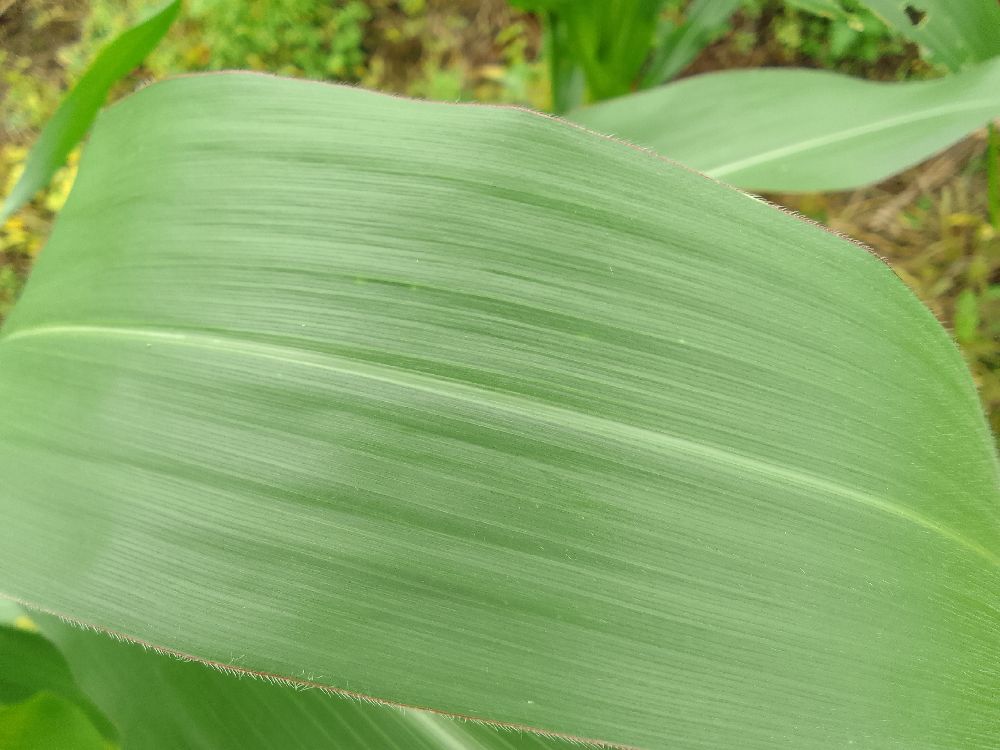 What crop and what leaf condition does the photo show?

maize, healthy
